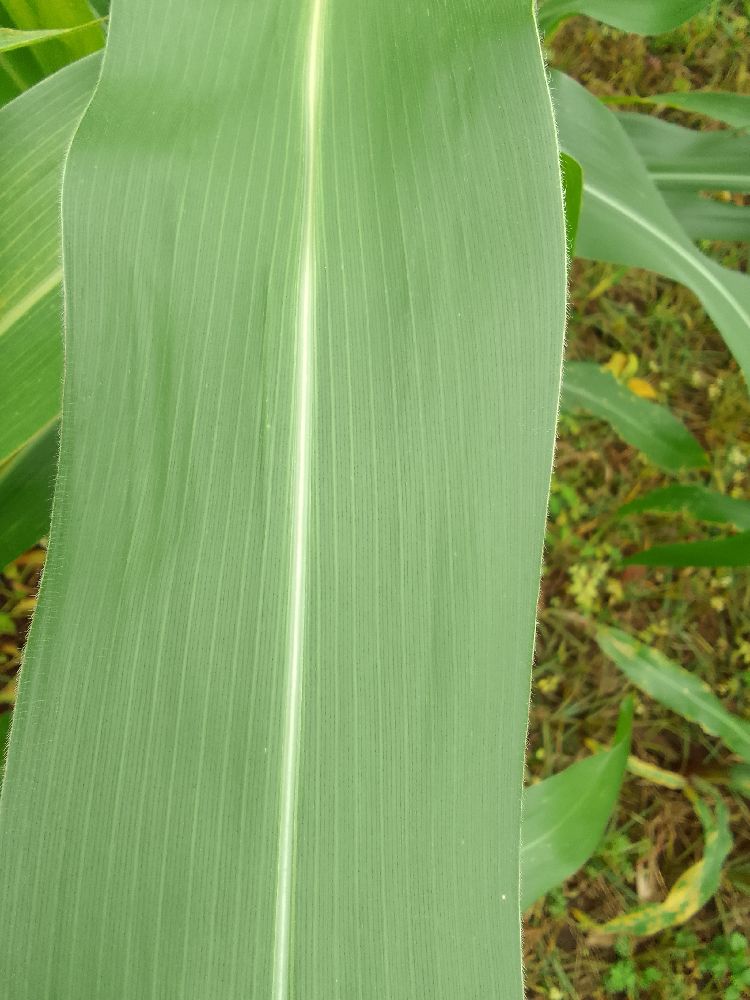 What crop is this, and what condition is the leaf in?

maize, healthy
